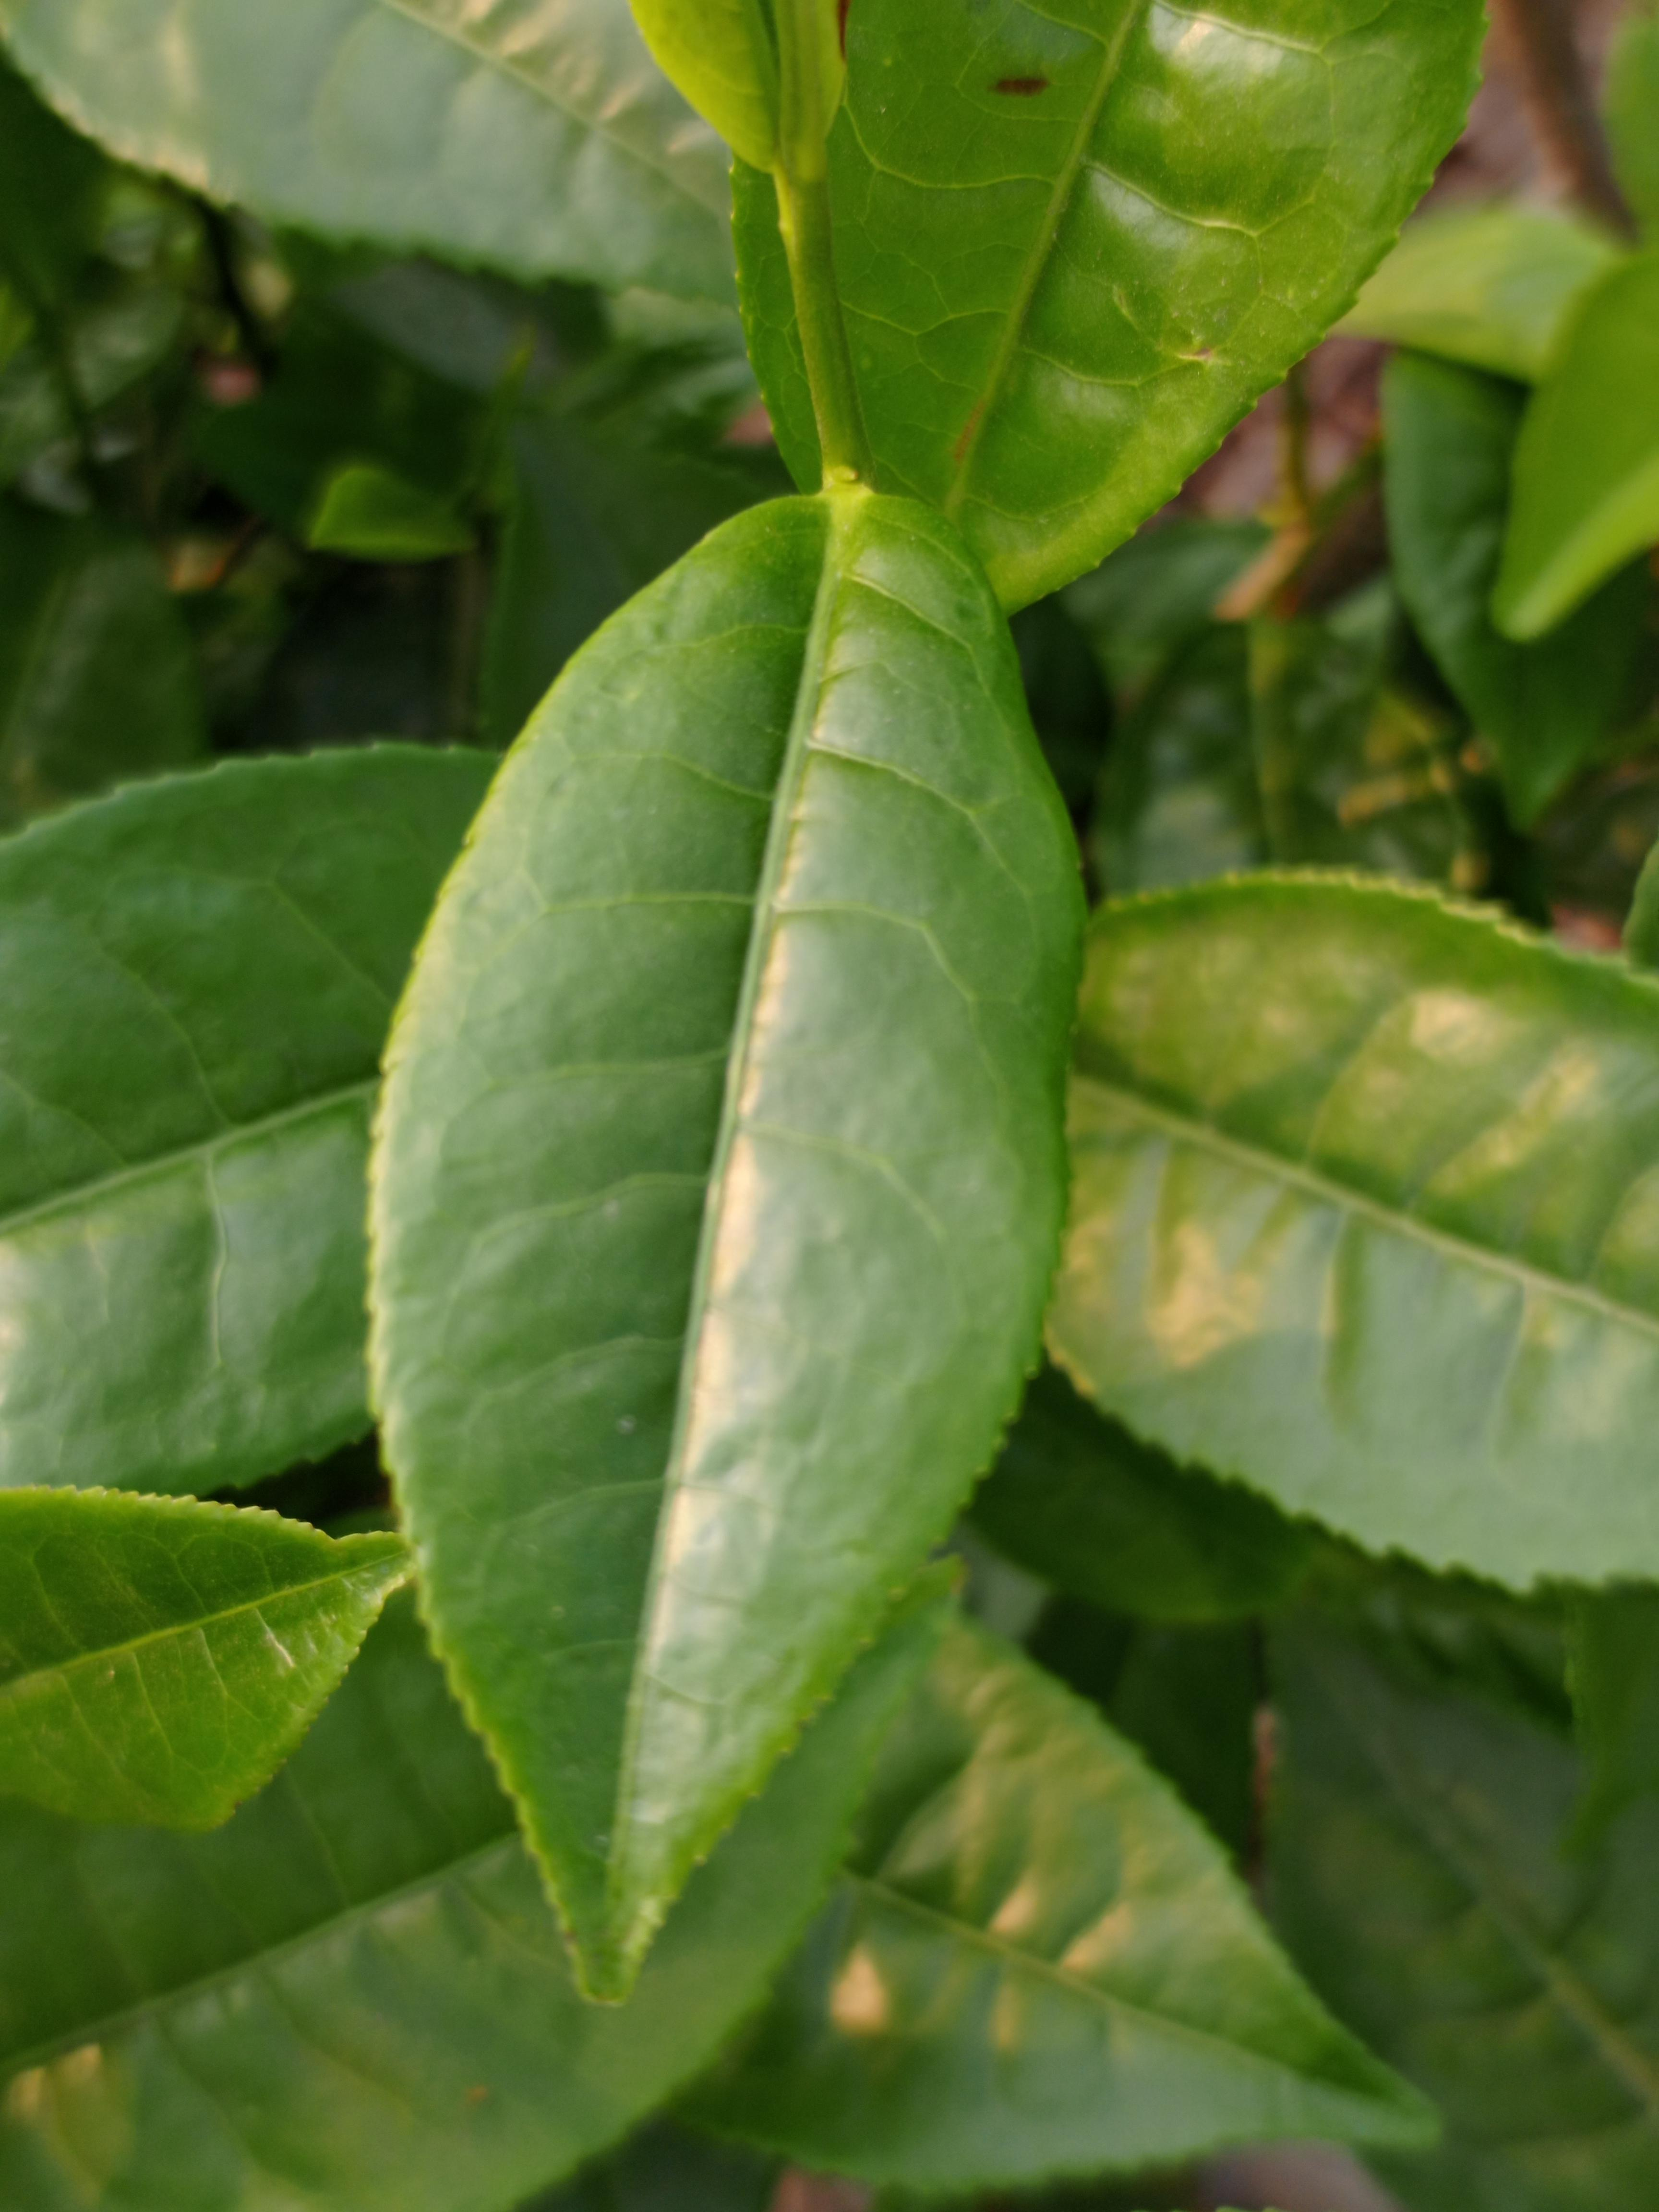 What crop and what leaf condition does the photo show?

tea, healthy leaf
